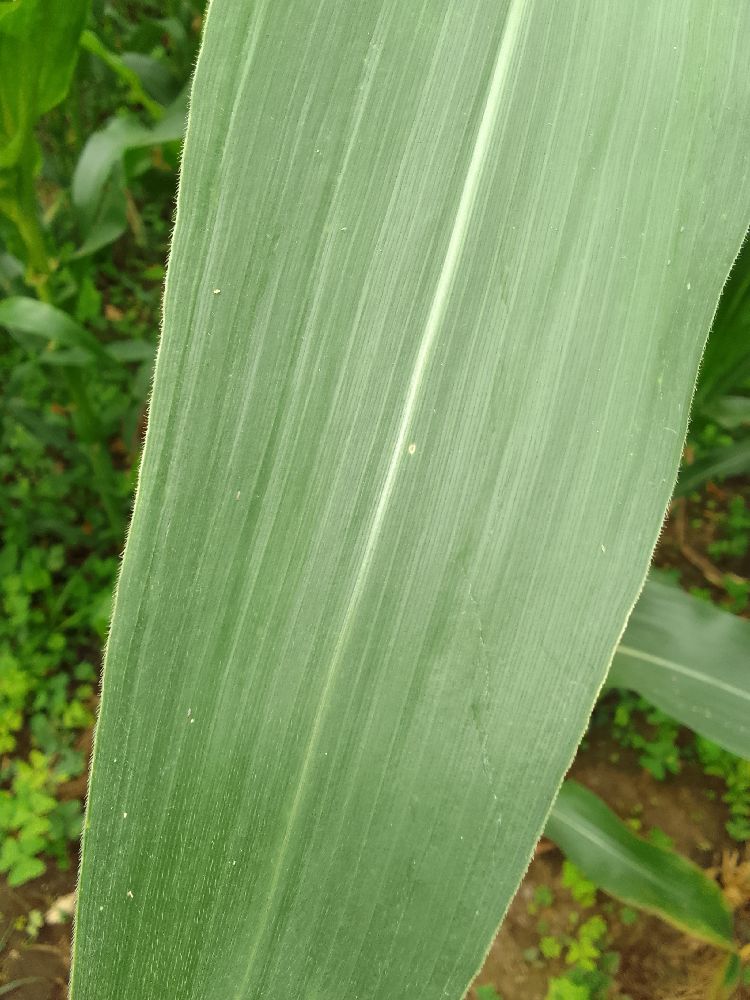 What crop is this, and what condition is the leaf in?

maize, healthy
